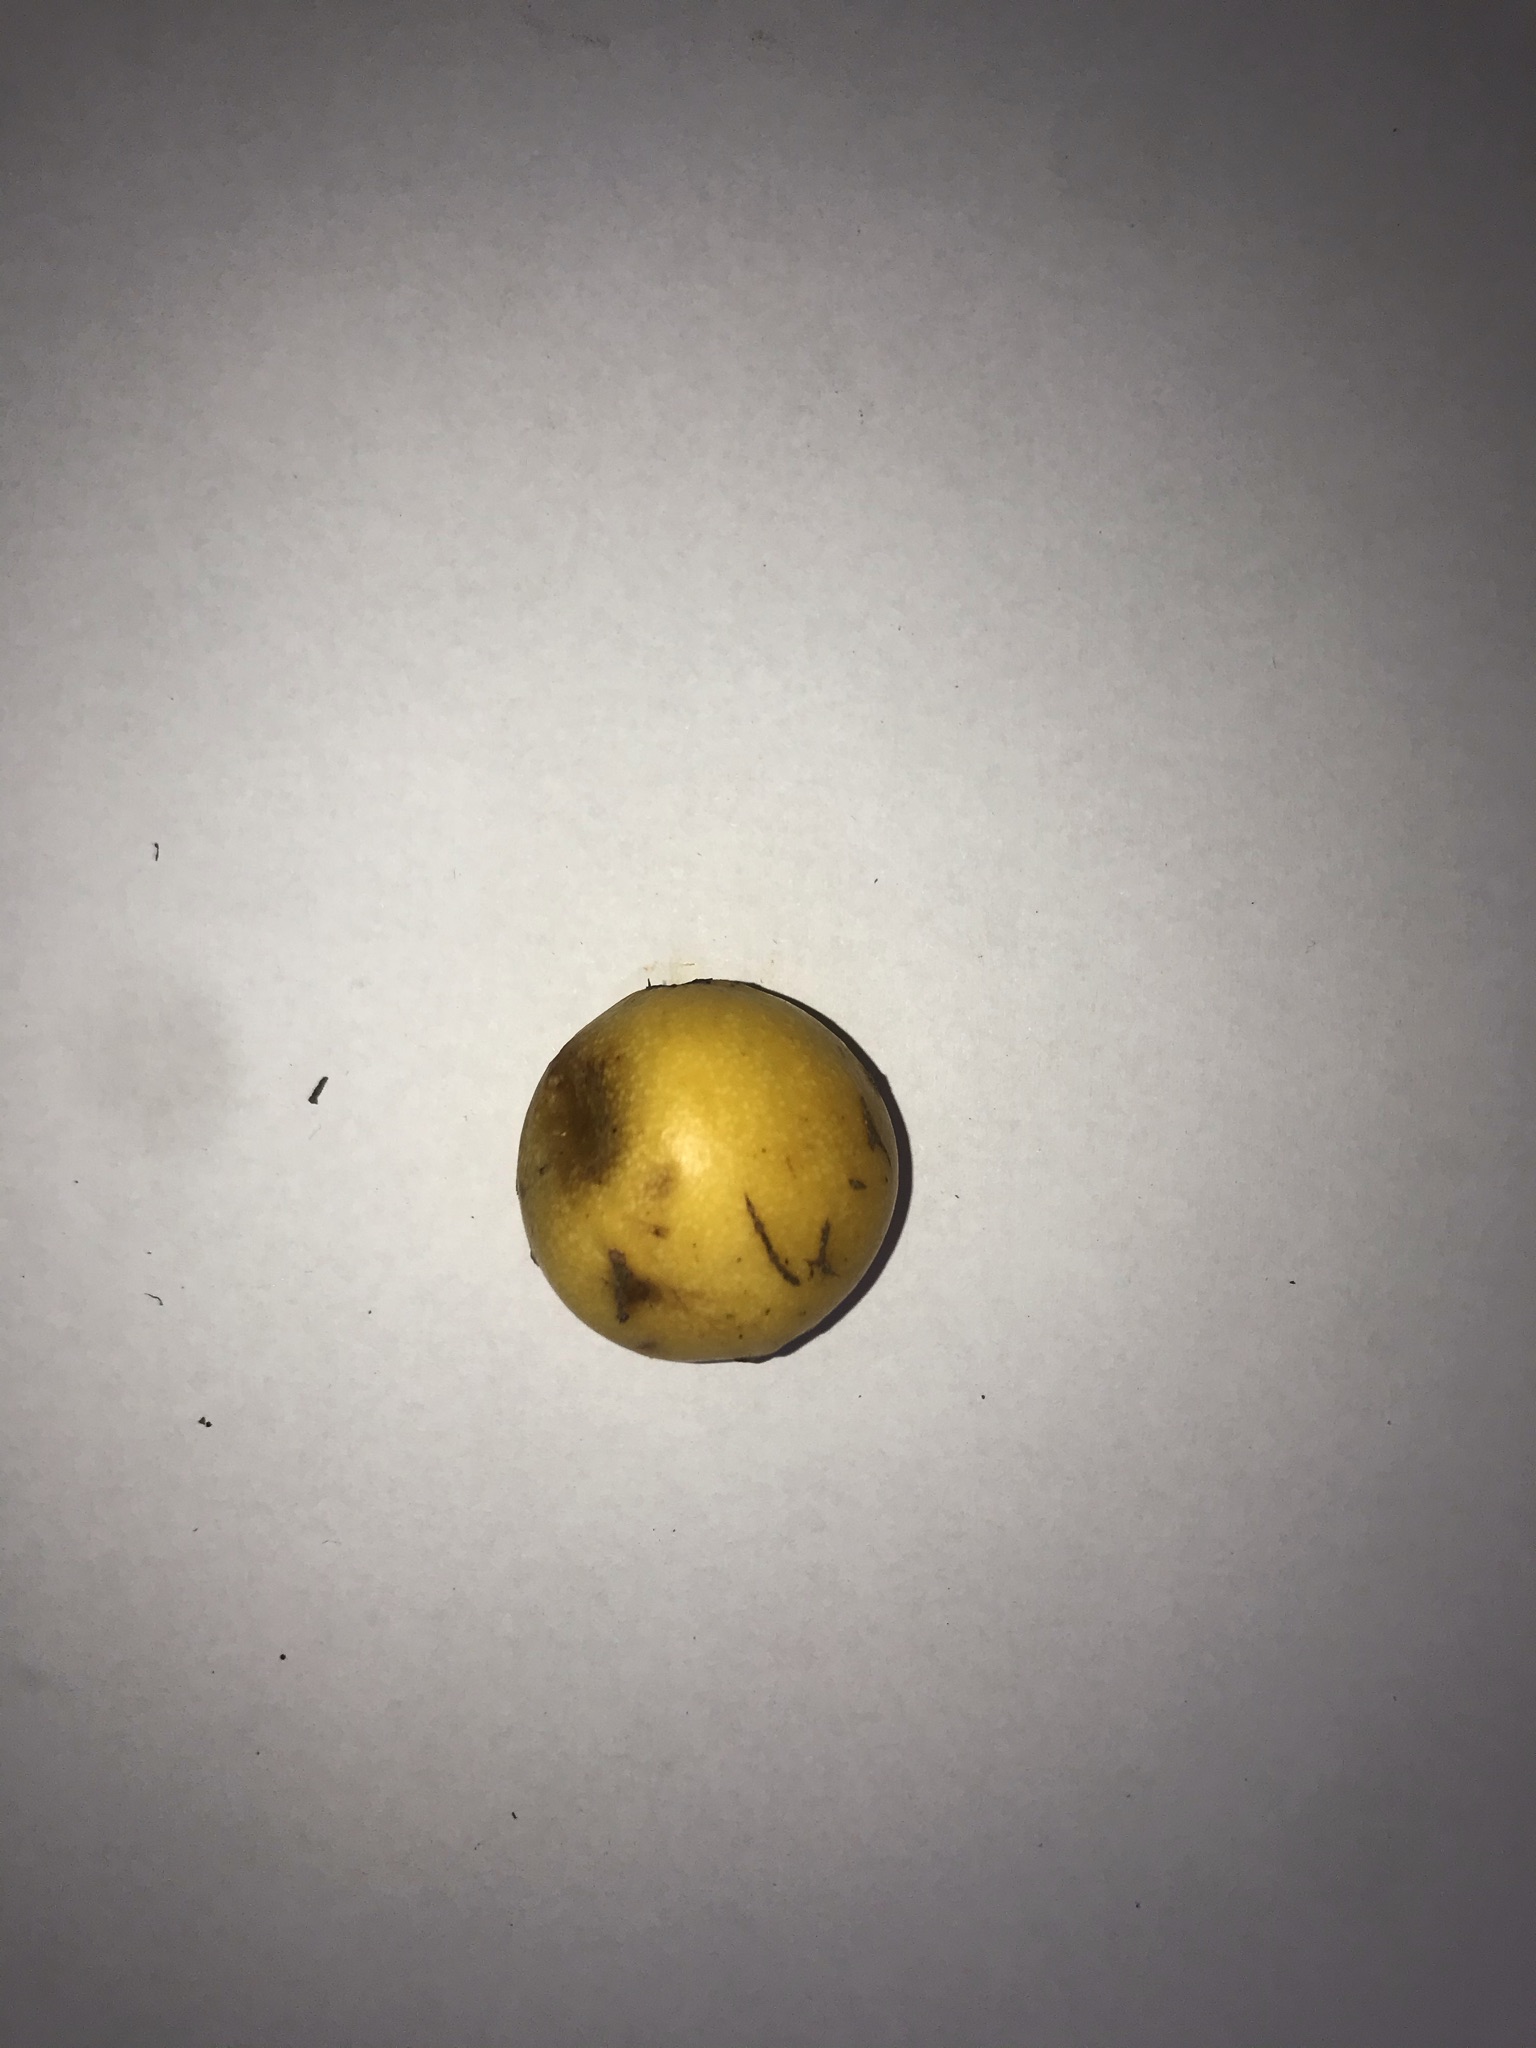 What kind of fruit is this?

abiu
